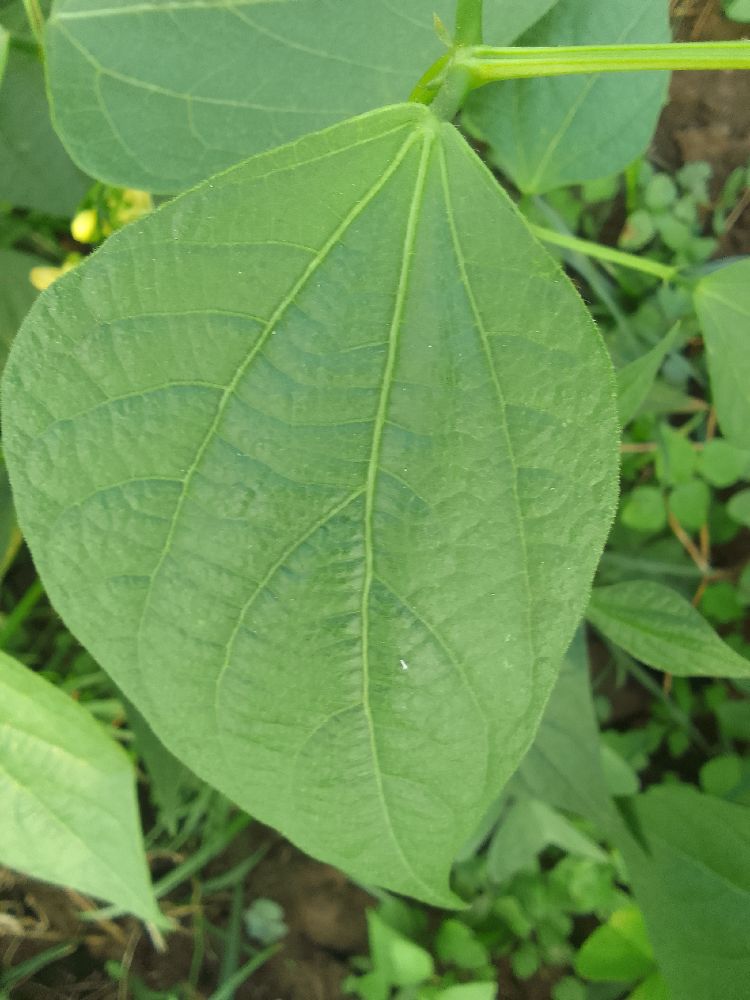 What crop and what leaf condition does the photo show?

common bean, healthy
